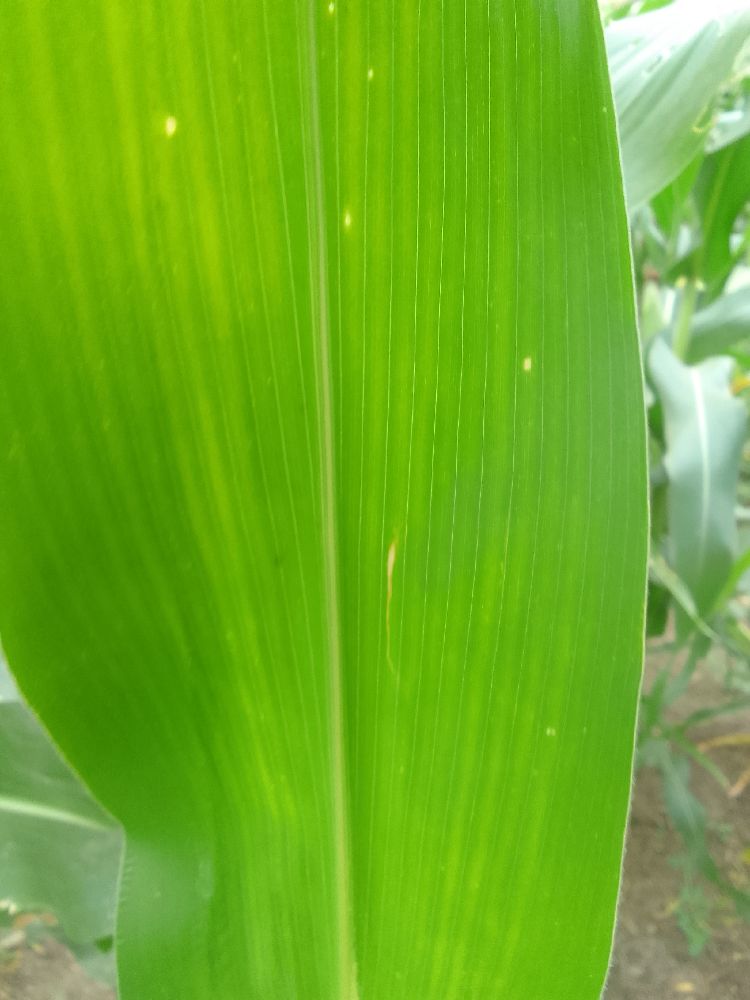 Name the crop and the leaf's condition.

maize, healthy
